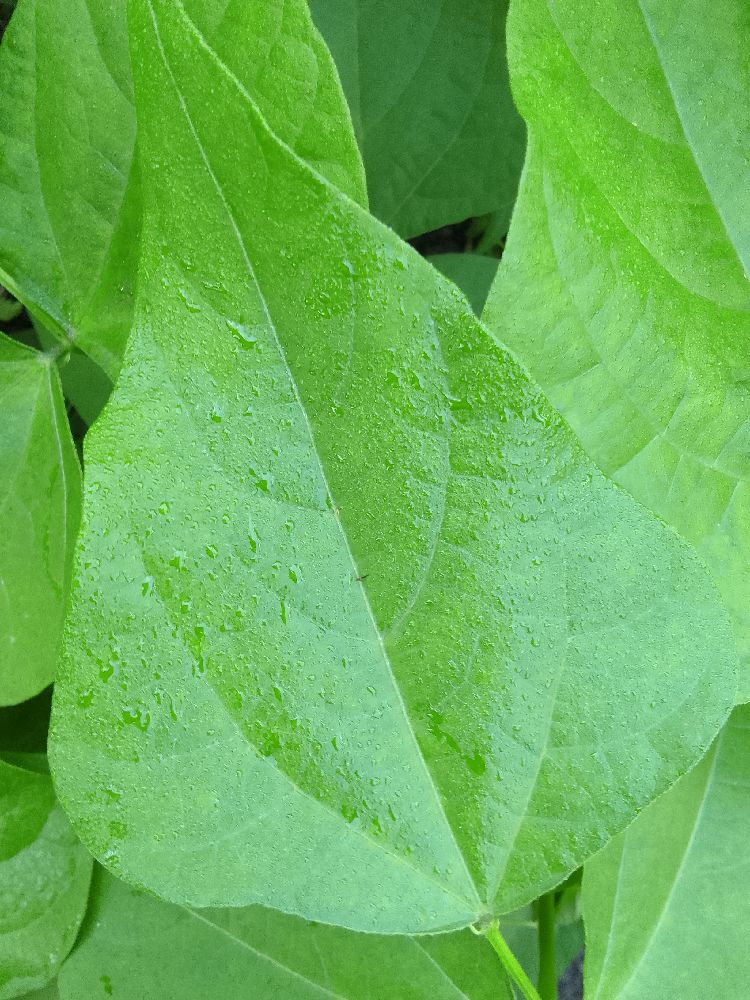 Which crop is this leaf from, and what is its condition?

common bean, healthy
